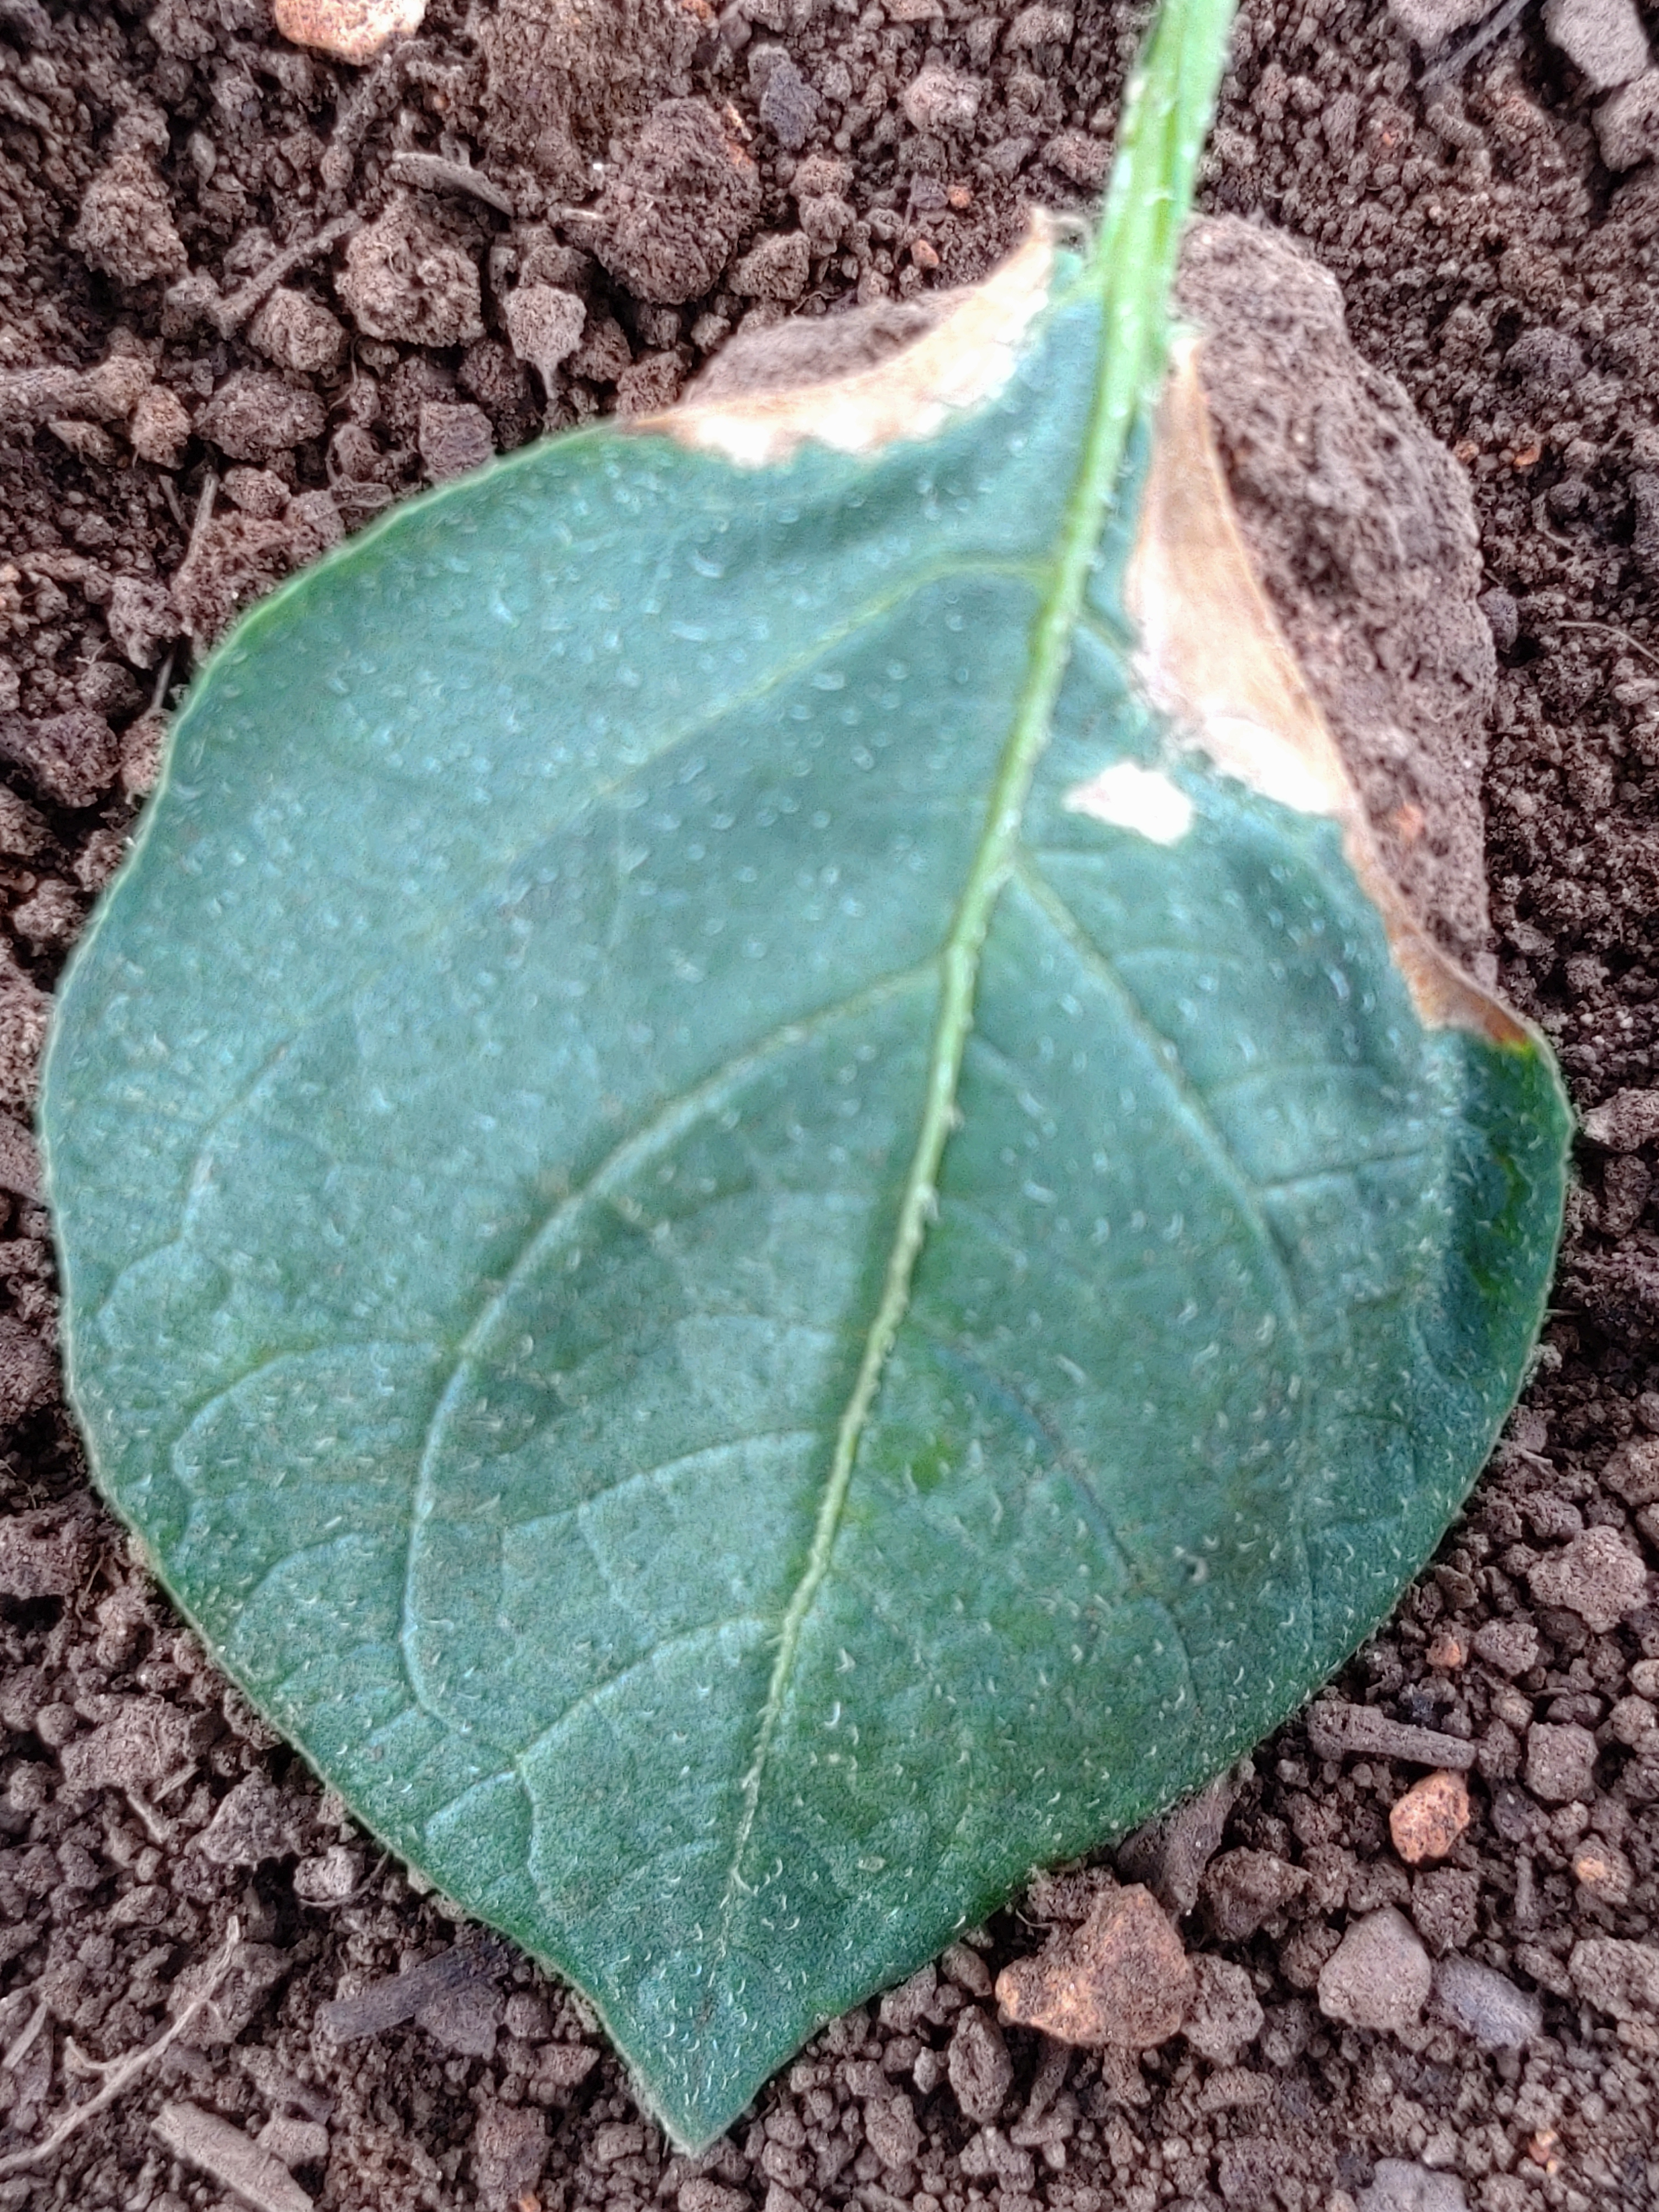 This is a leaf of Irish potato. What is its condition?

early blight
